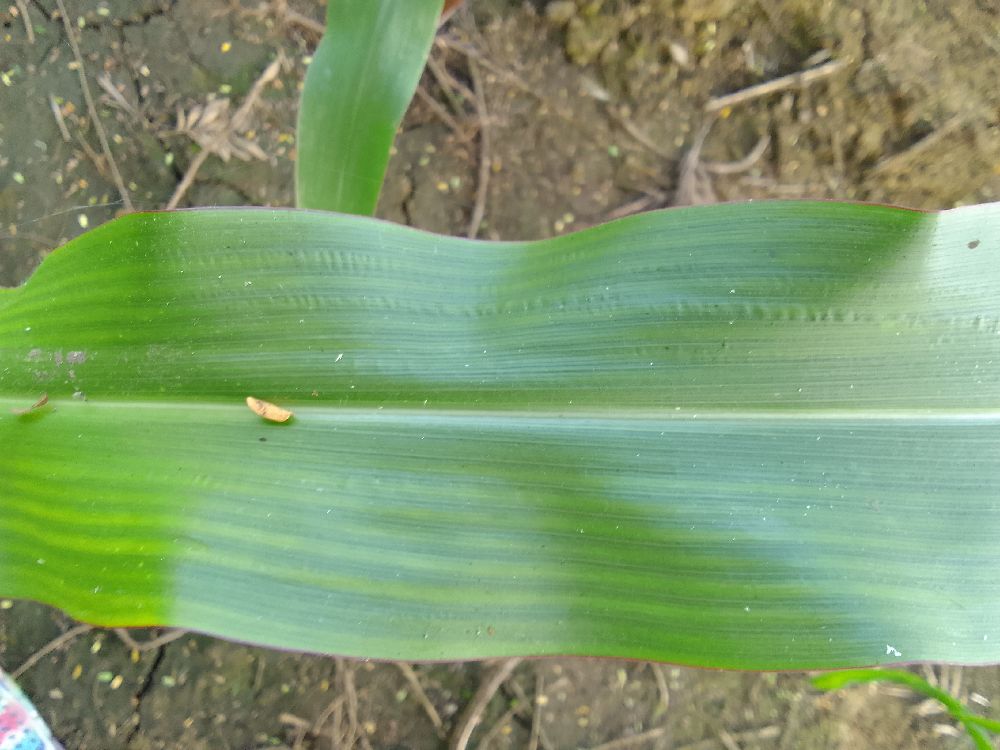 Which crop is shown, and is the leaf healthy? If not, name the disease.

maize, healthy
